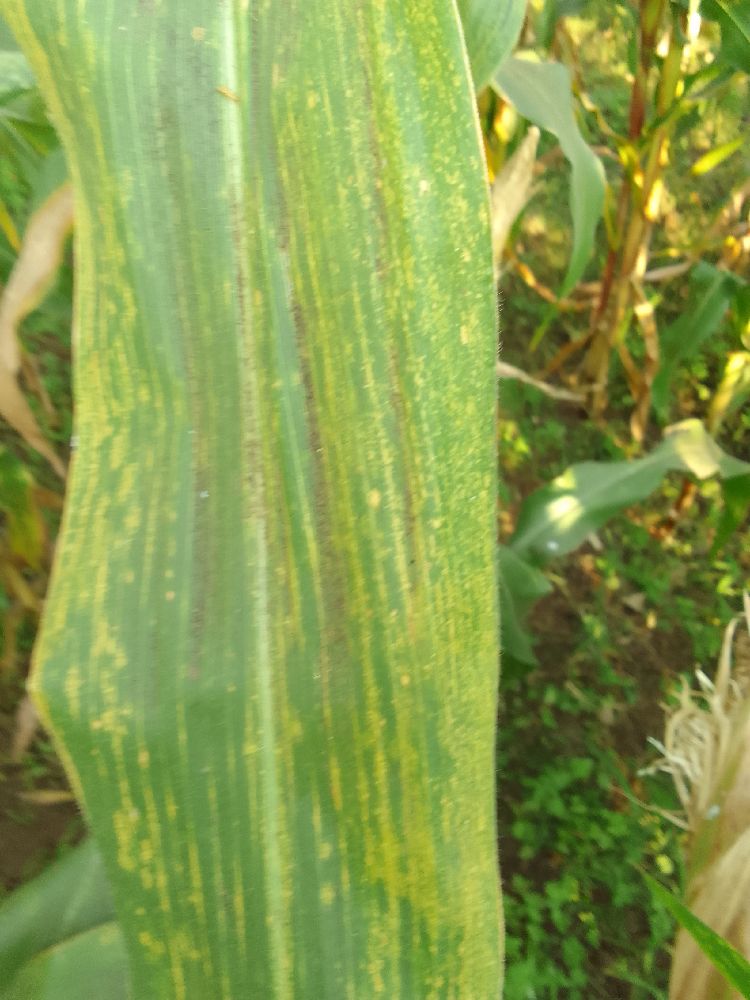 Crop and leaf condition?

maize, maize lethal necrosis
